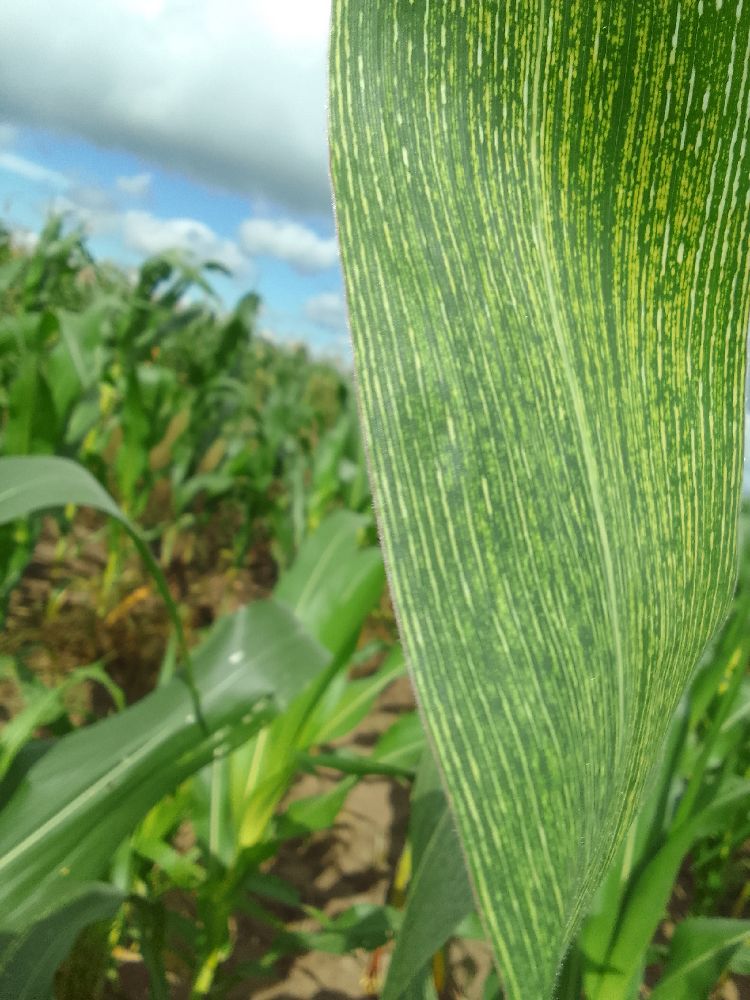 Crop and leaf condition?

maize, maize streak virus
